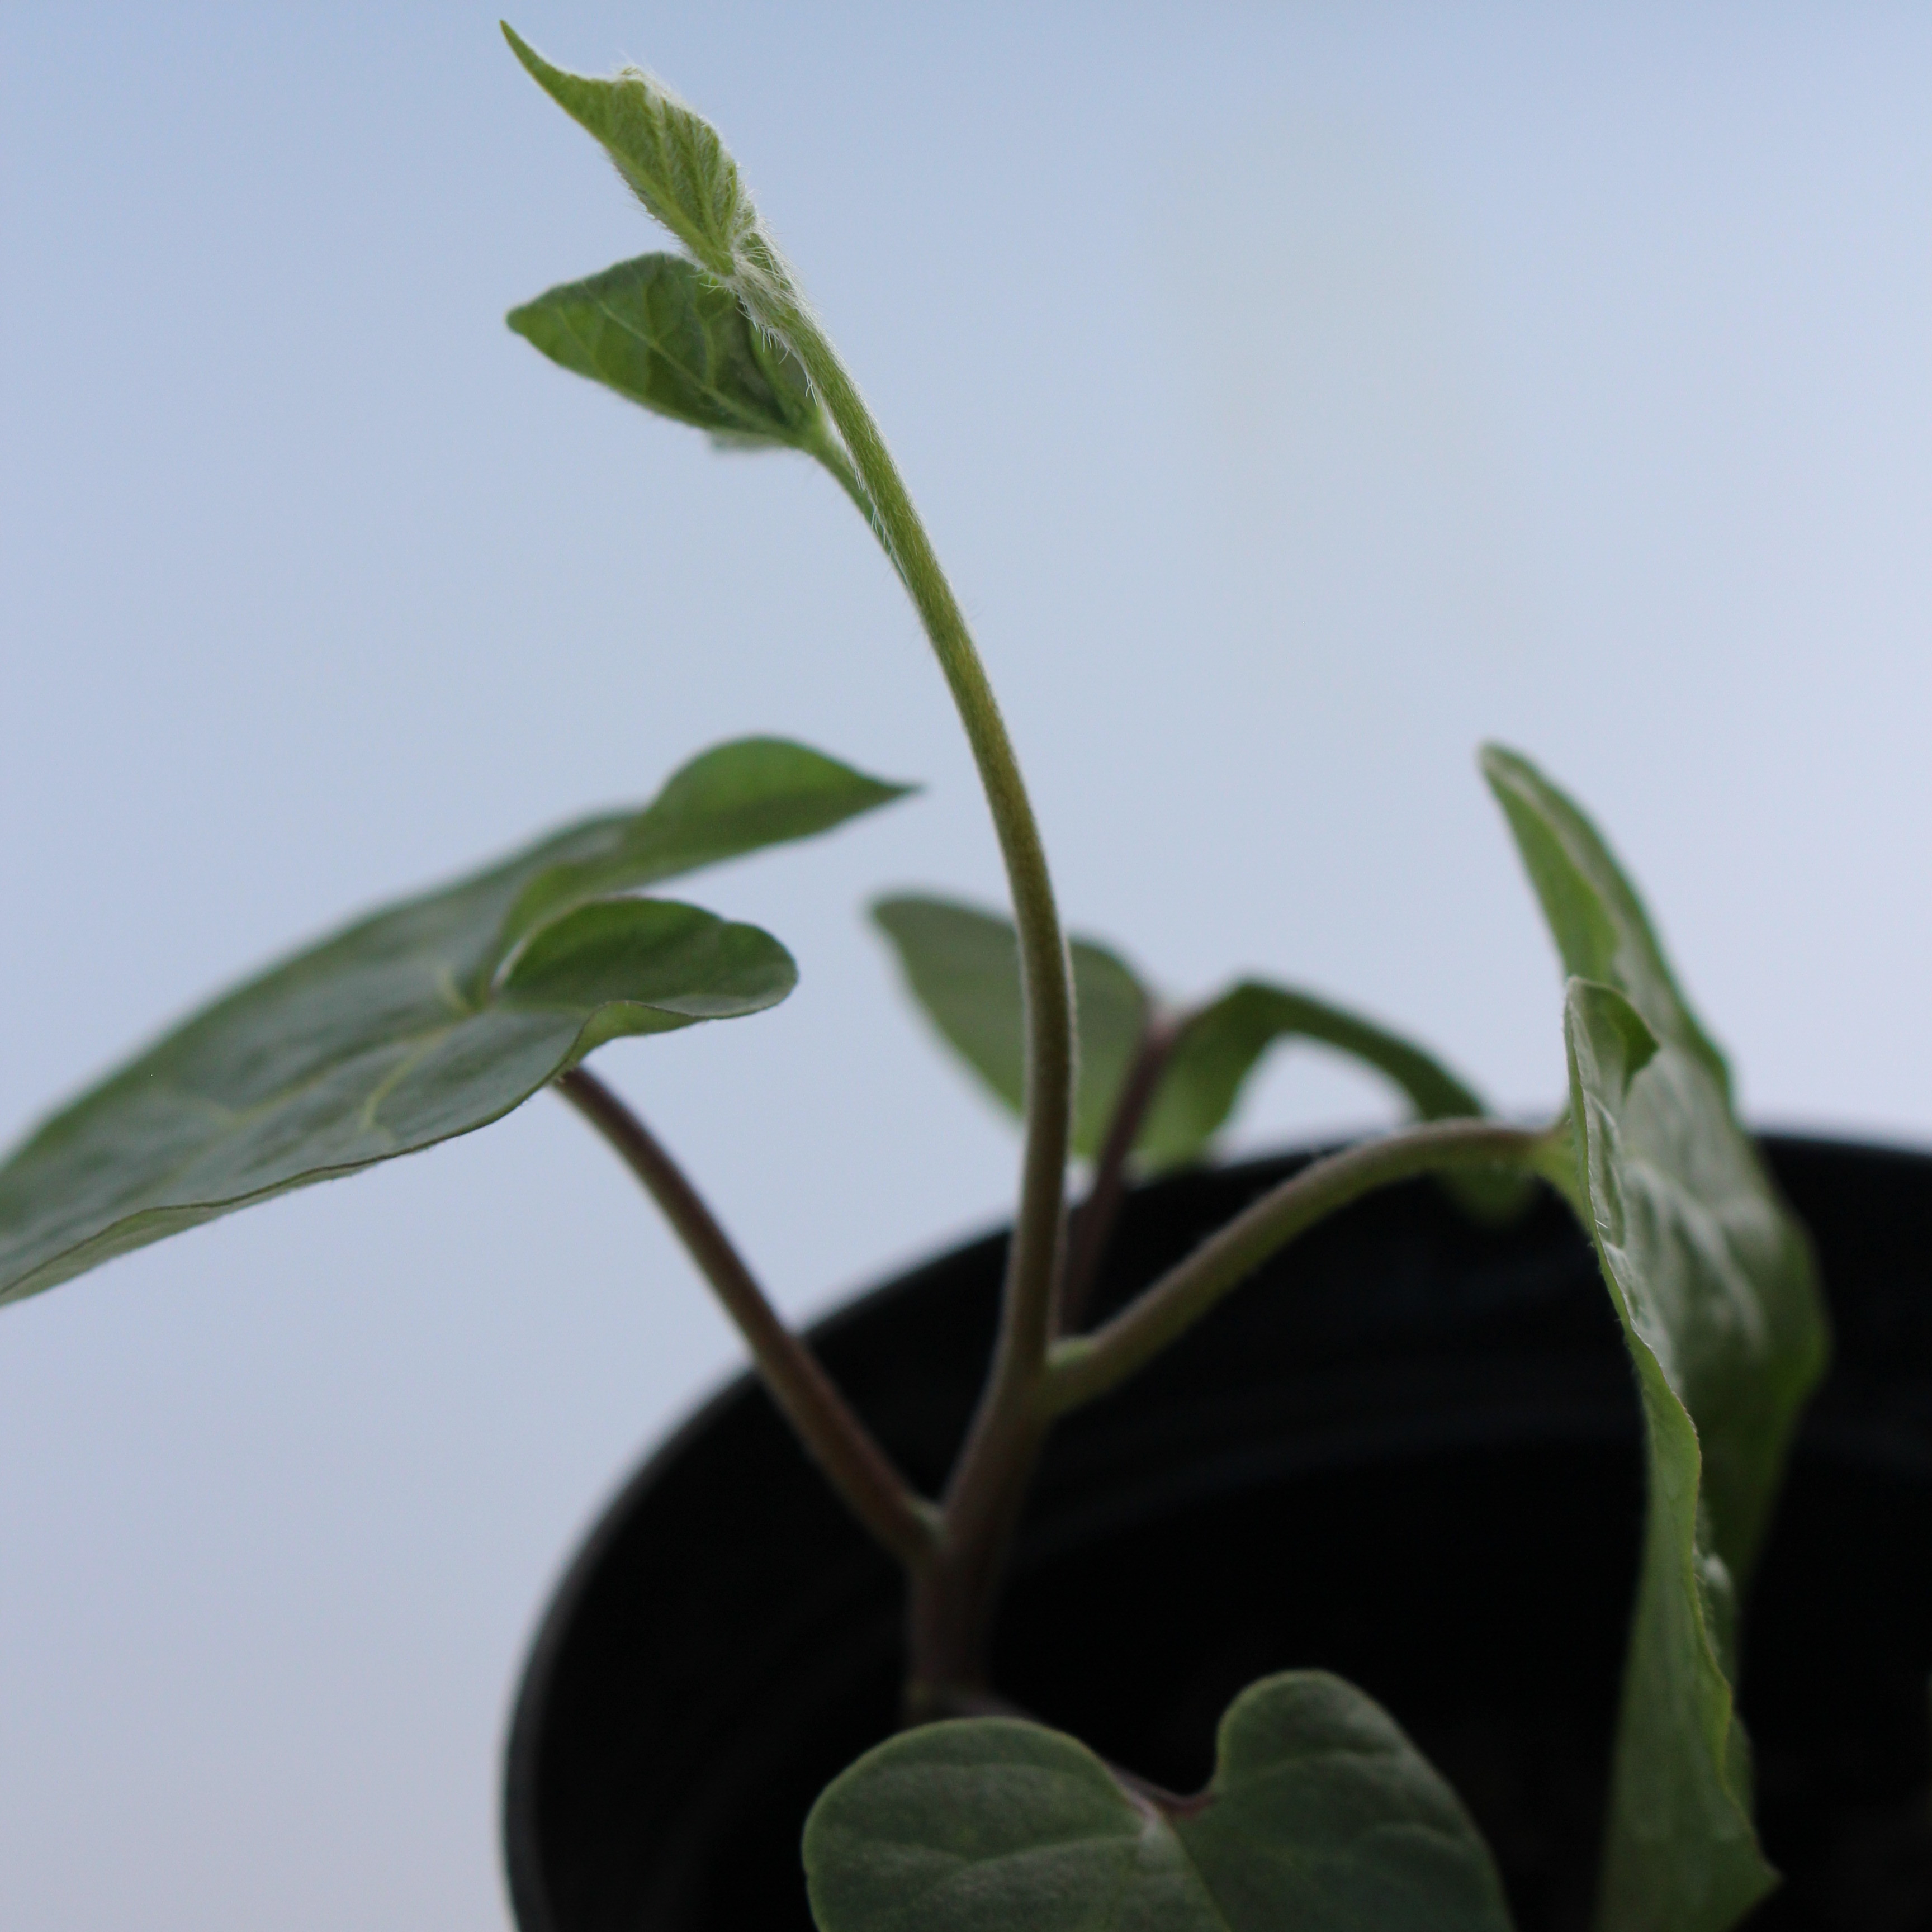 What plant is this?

Convolvulus arvensis
